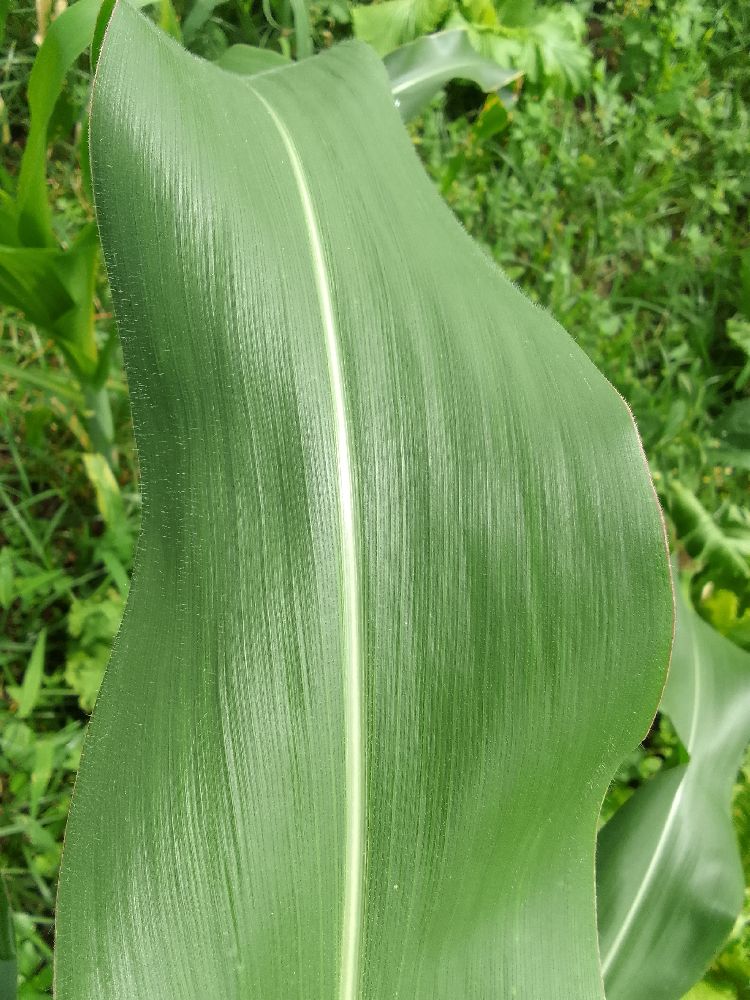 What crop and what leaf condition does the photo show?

maize, healthy
